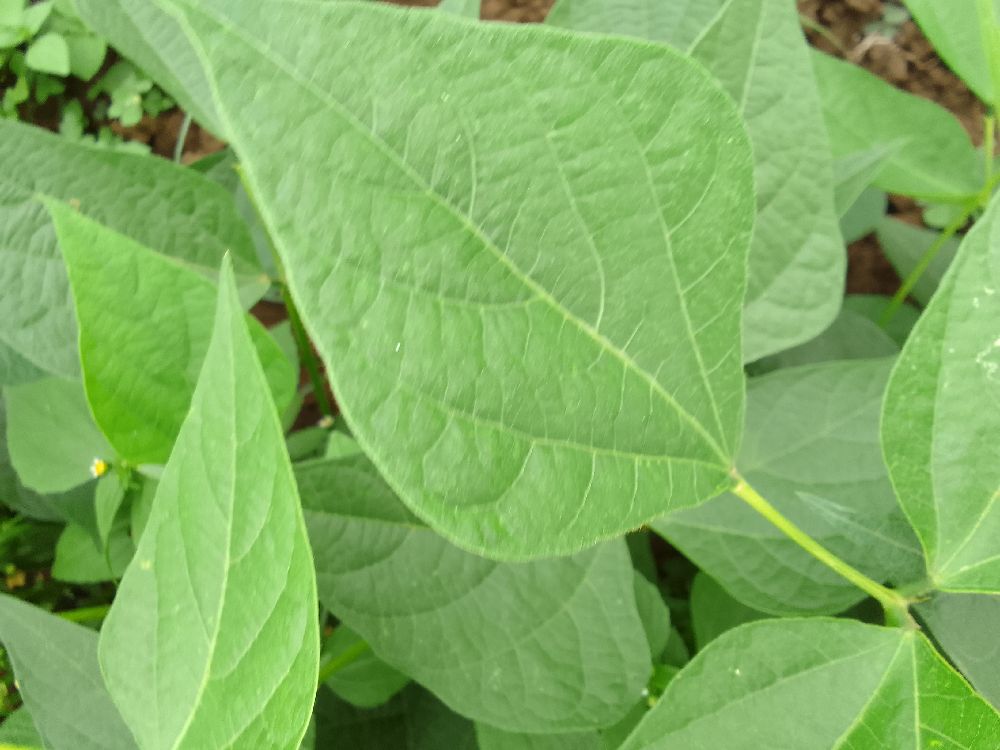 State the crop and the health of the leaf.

common bean, healthy
